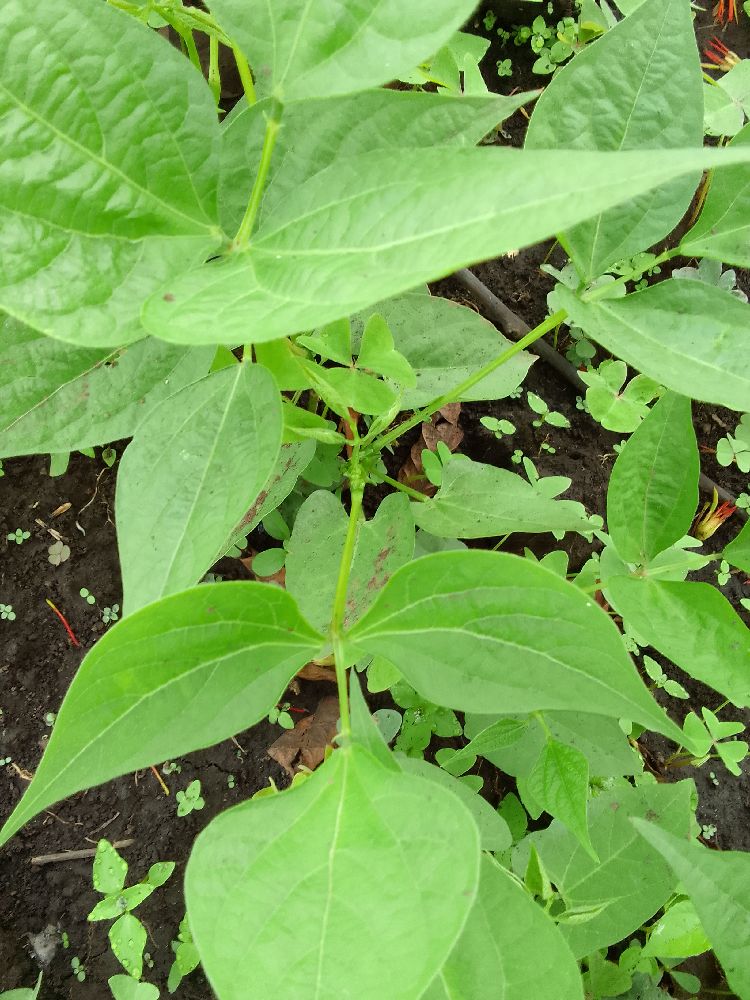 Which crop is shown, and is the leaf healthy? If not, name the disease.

common bean, healthy
